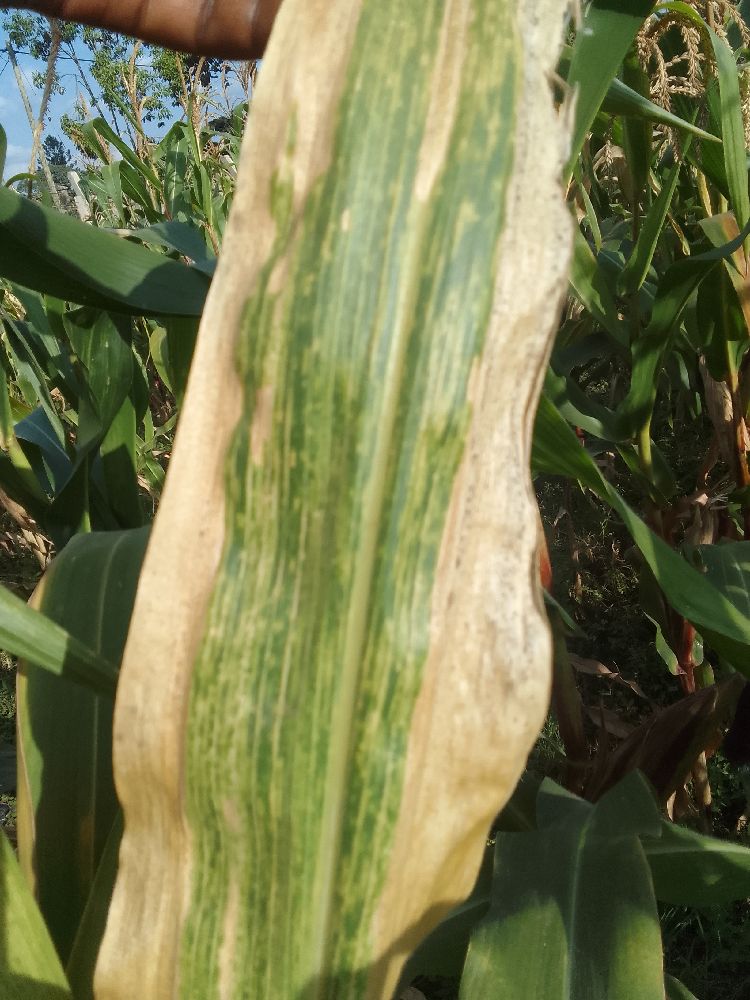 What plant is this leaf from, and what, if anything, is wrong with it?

maize, maize lethal necrosis
